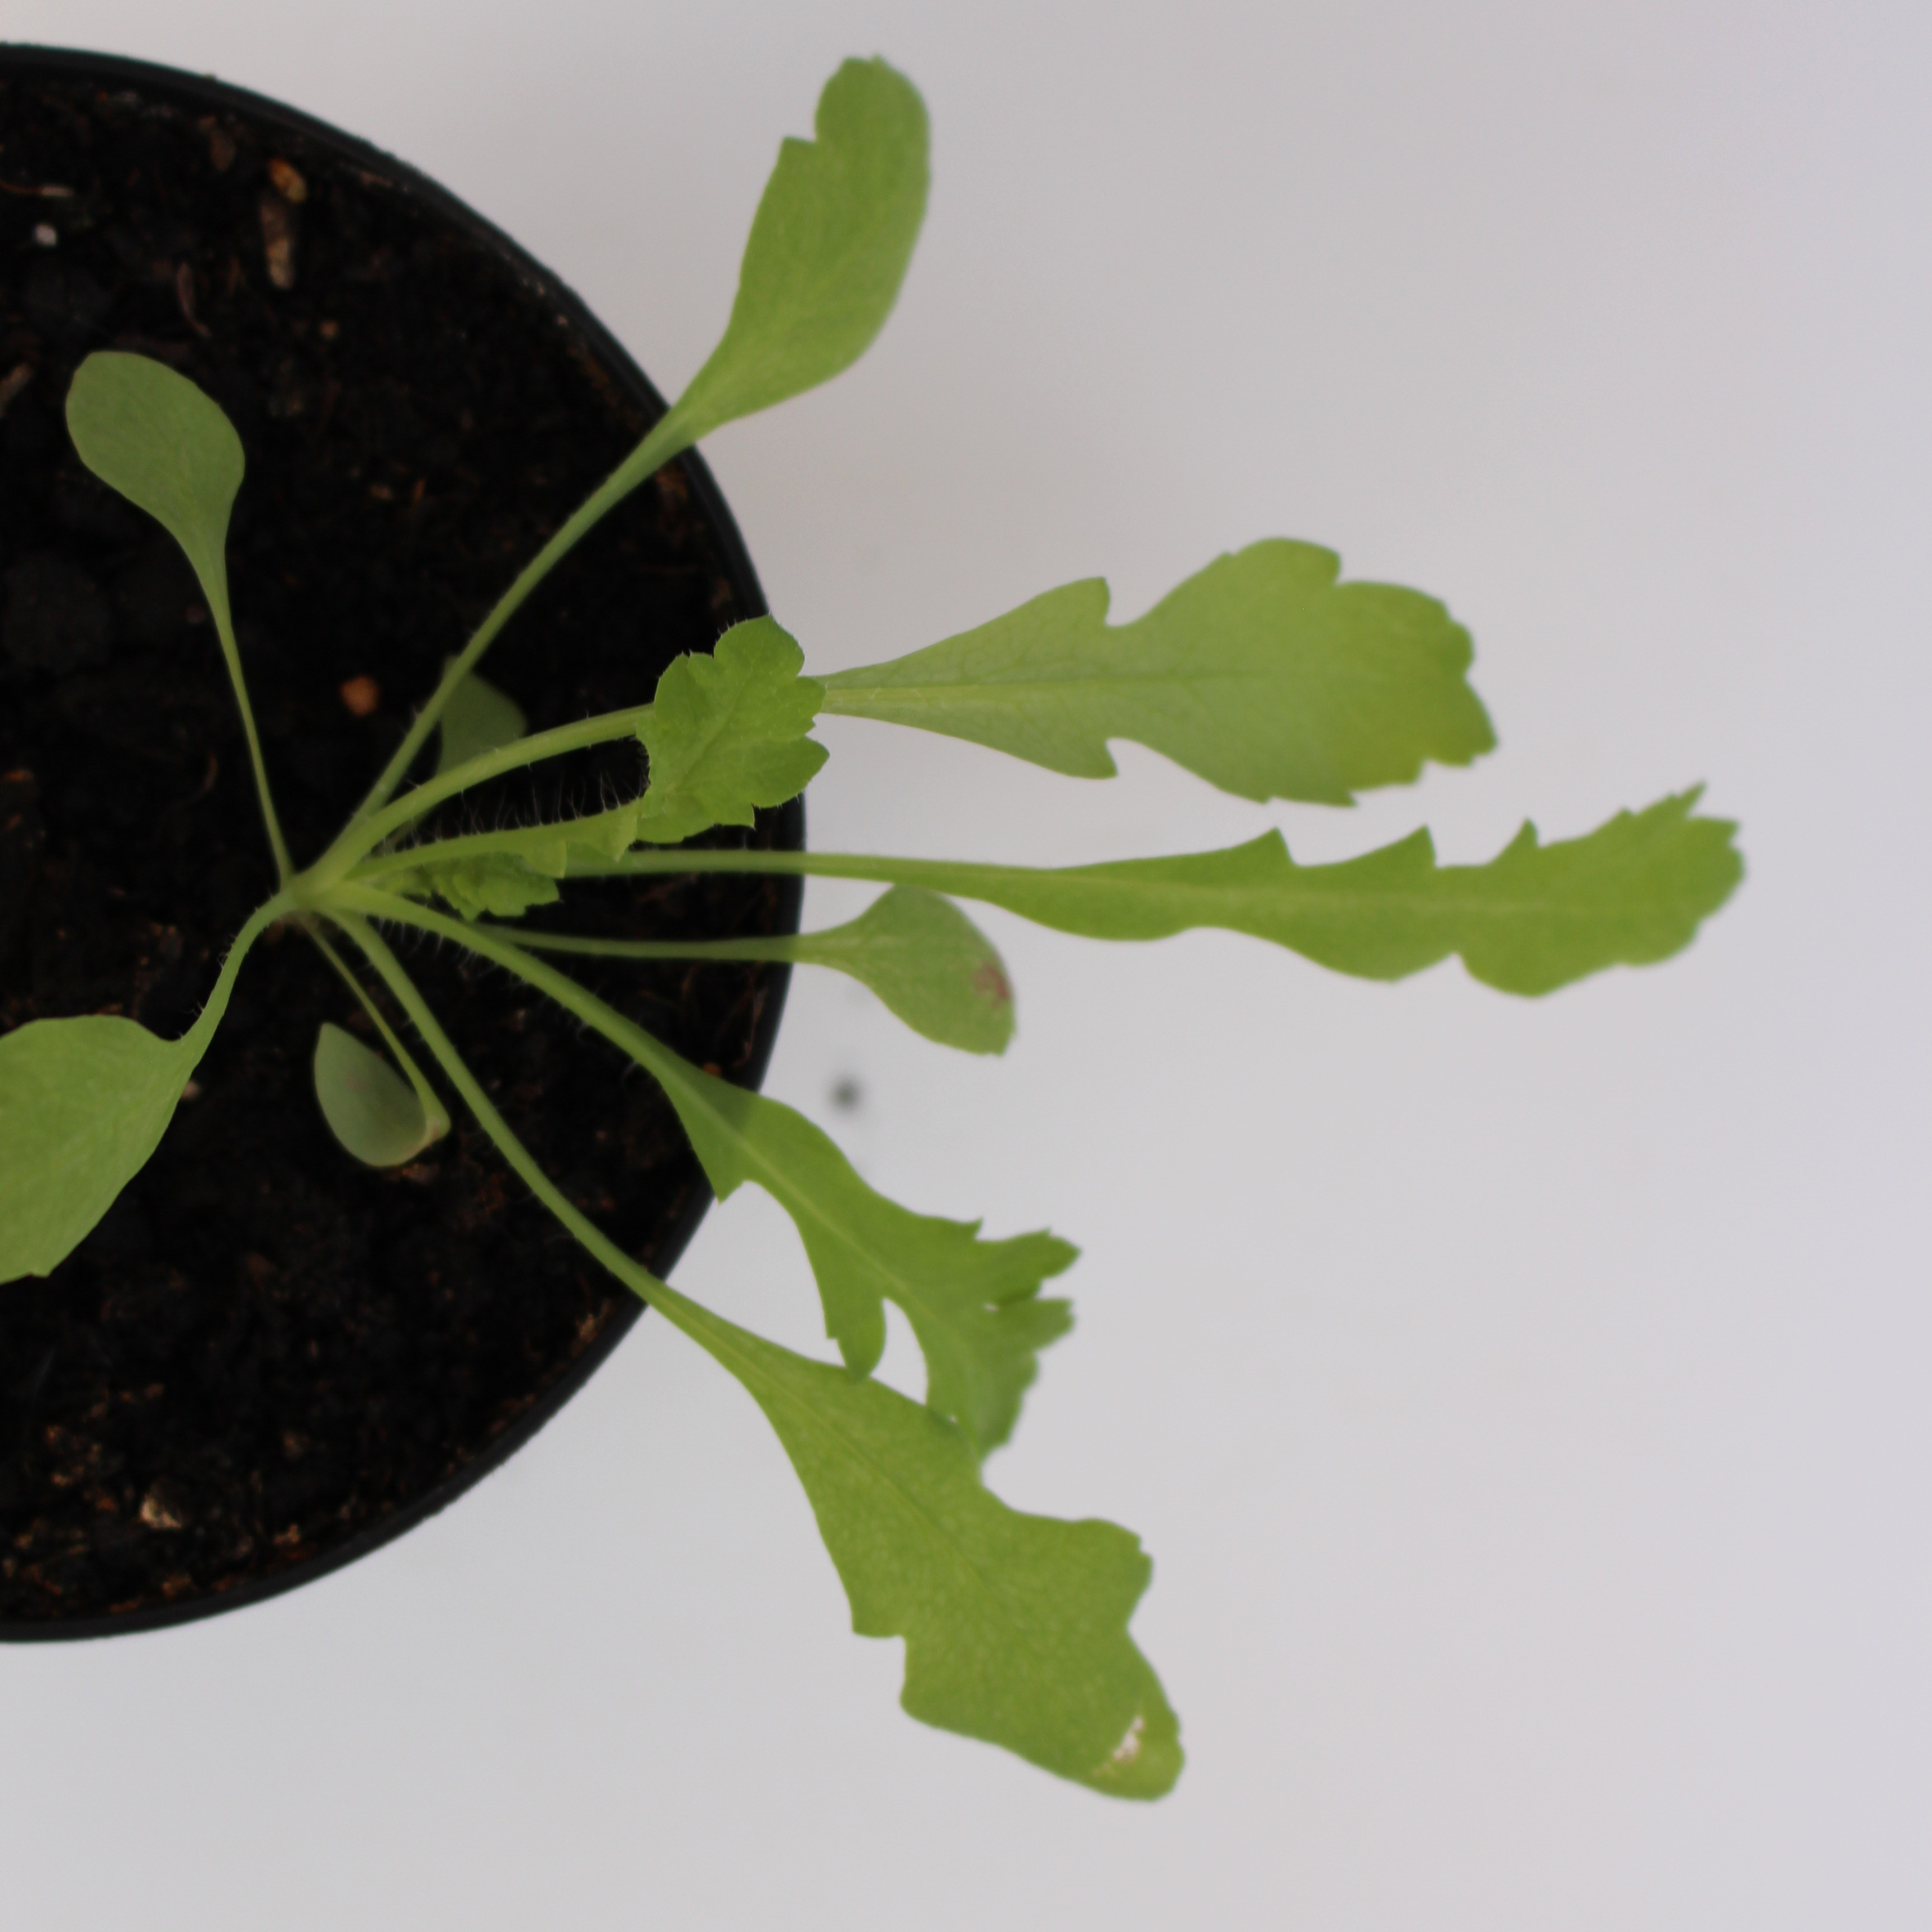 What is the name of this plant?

Papaver rhoeas
